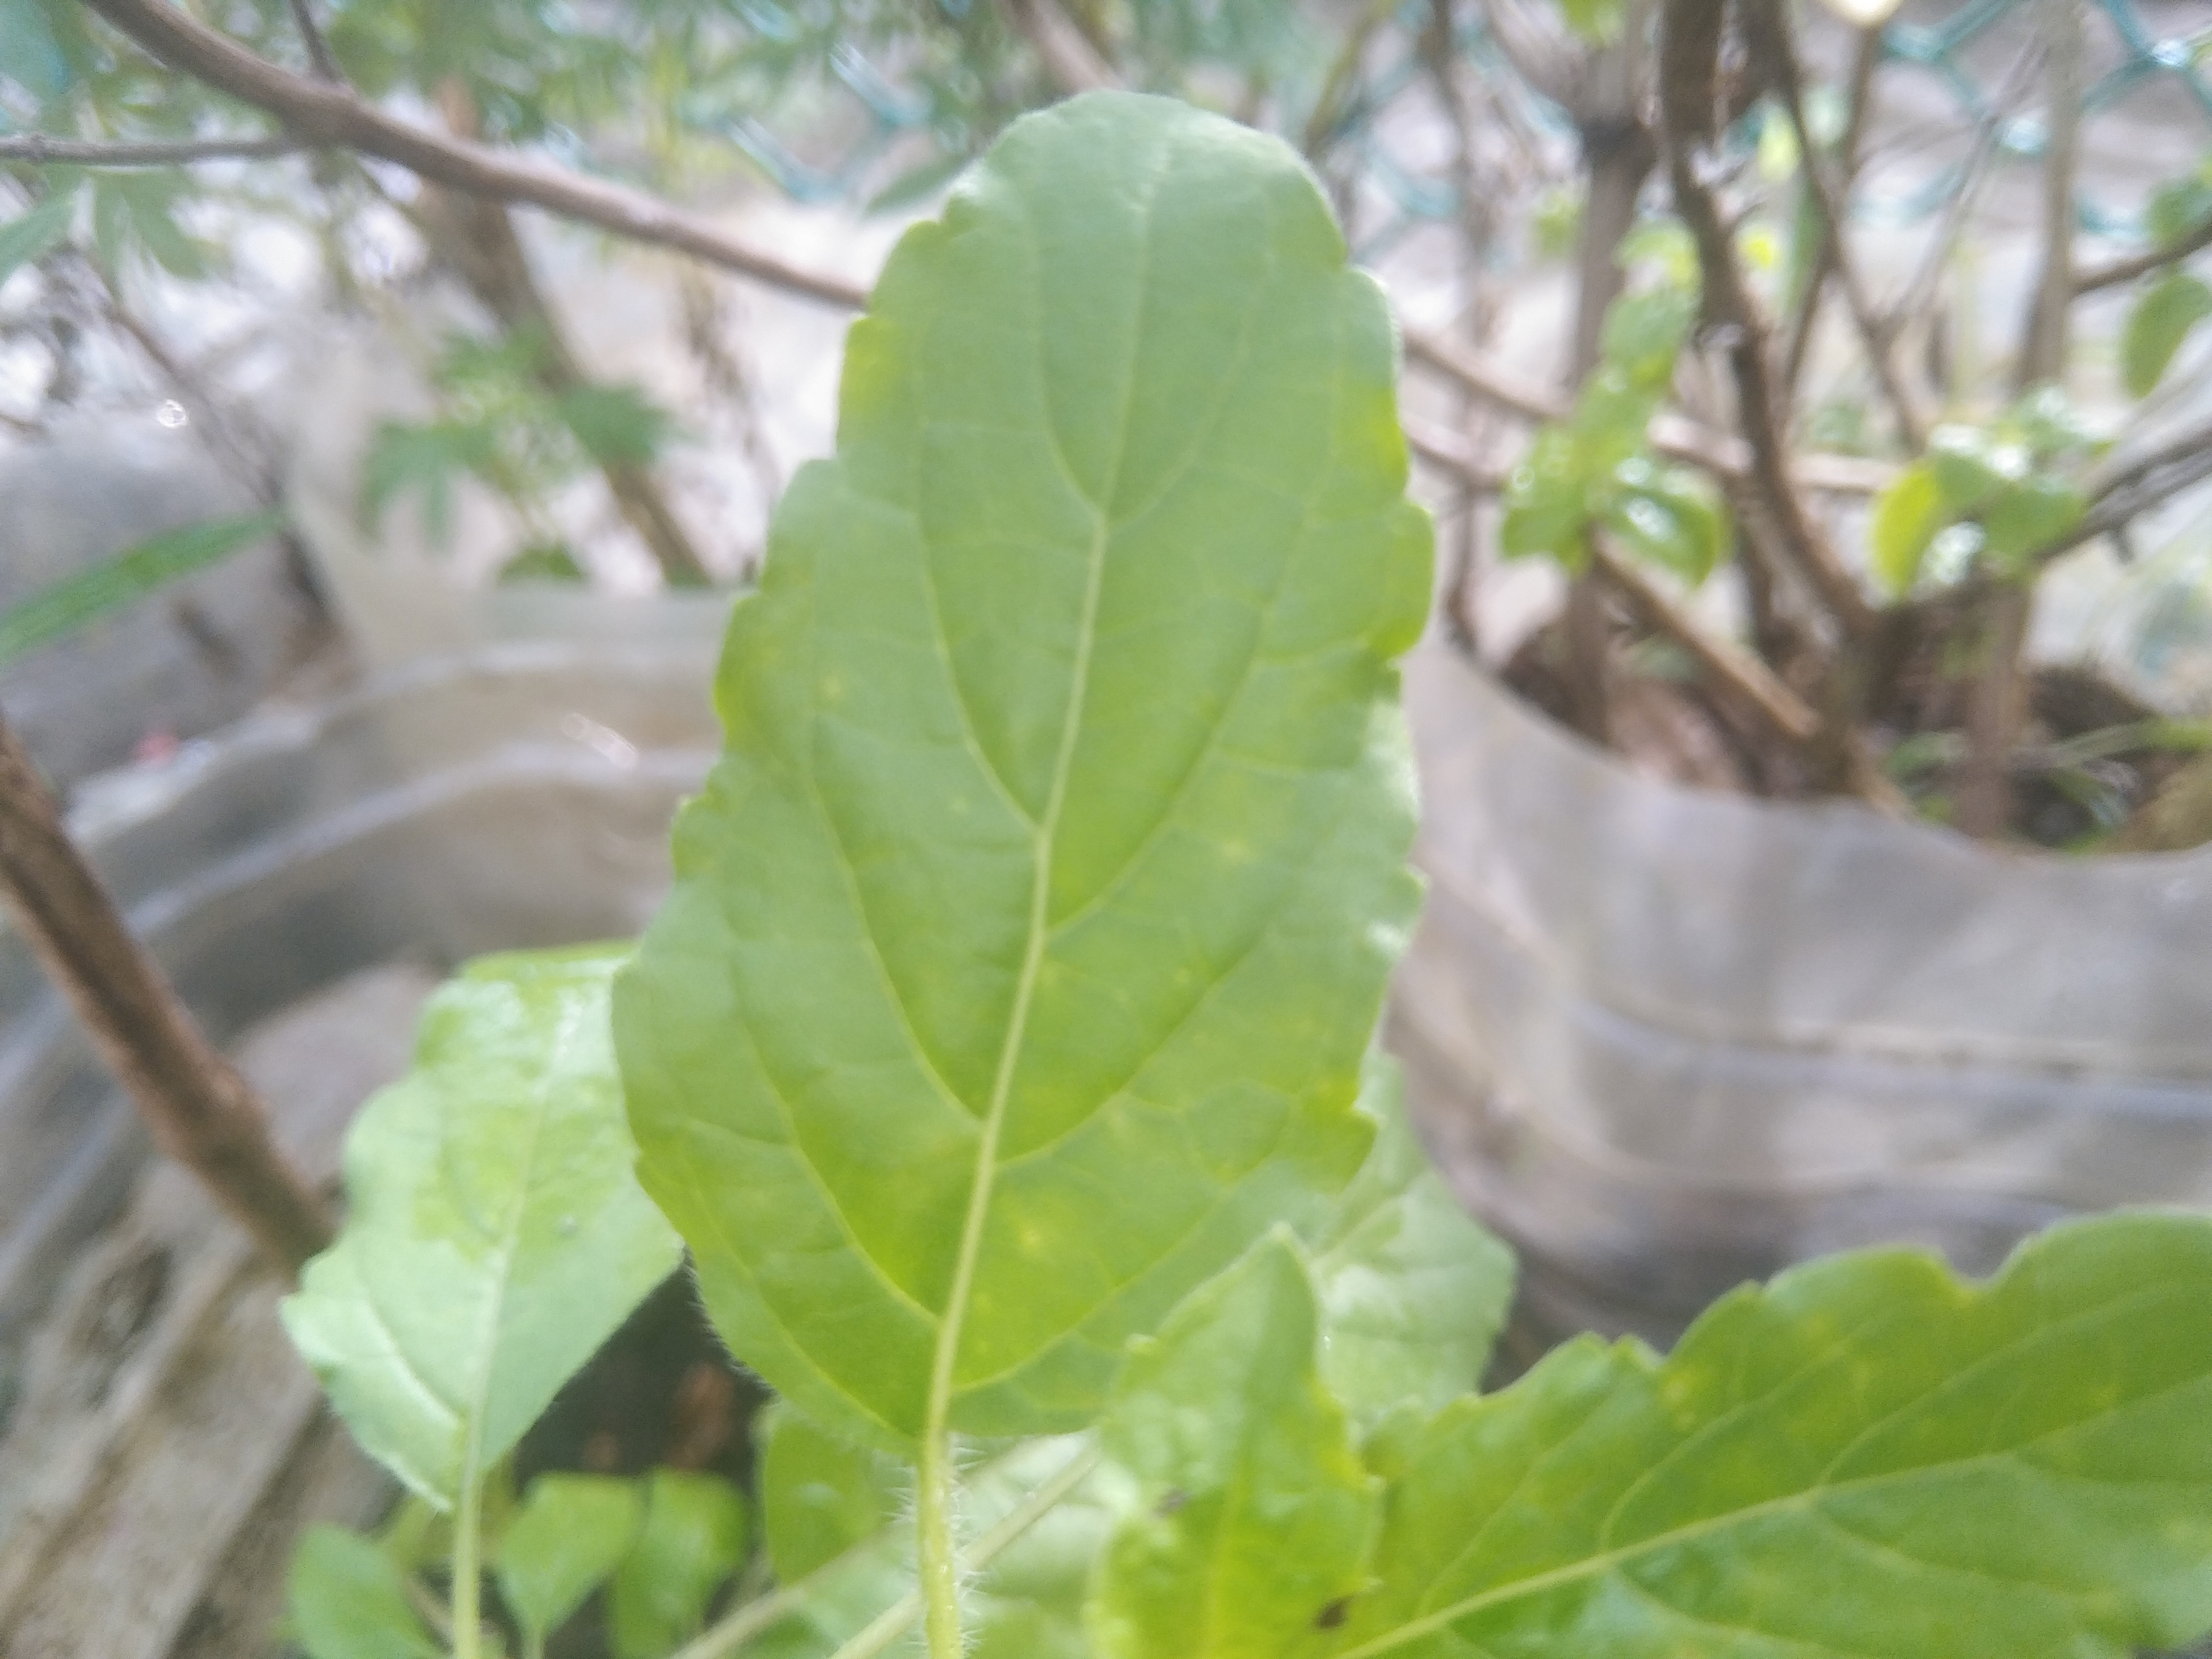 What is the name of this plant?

tulshi
